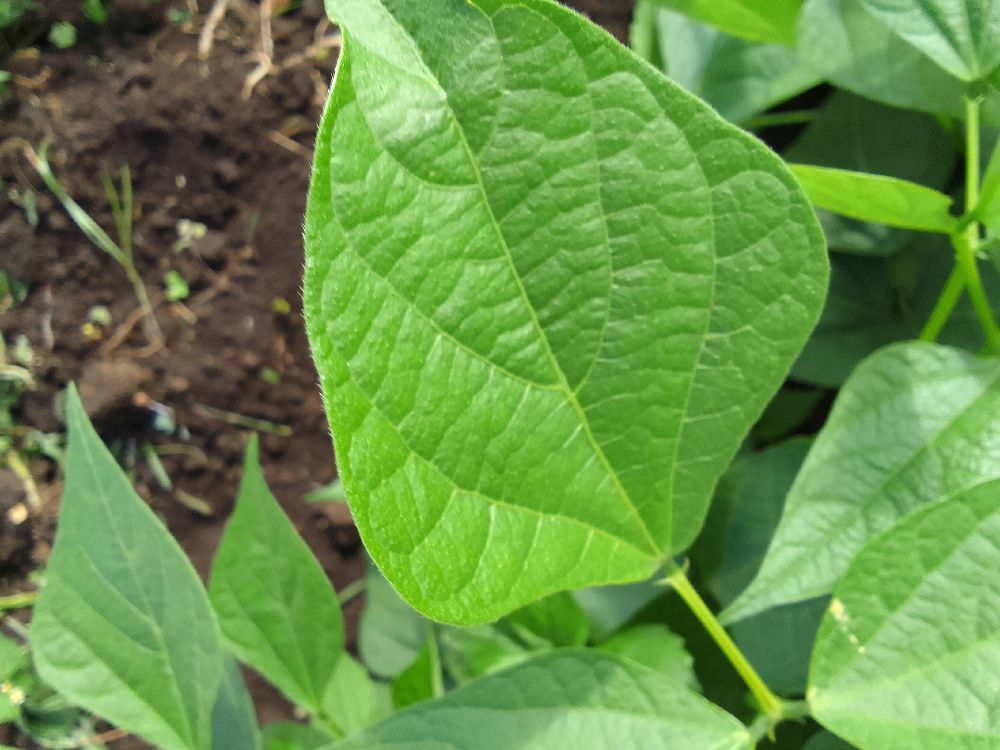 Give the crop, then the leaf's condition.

common bean, healthy
